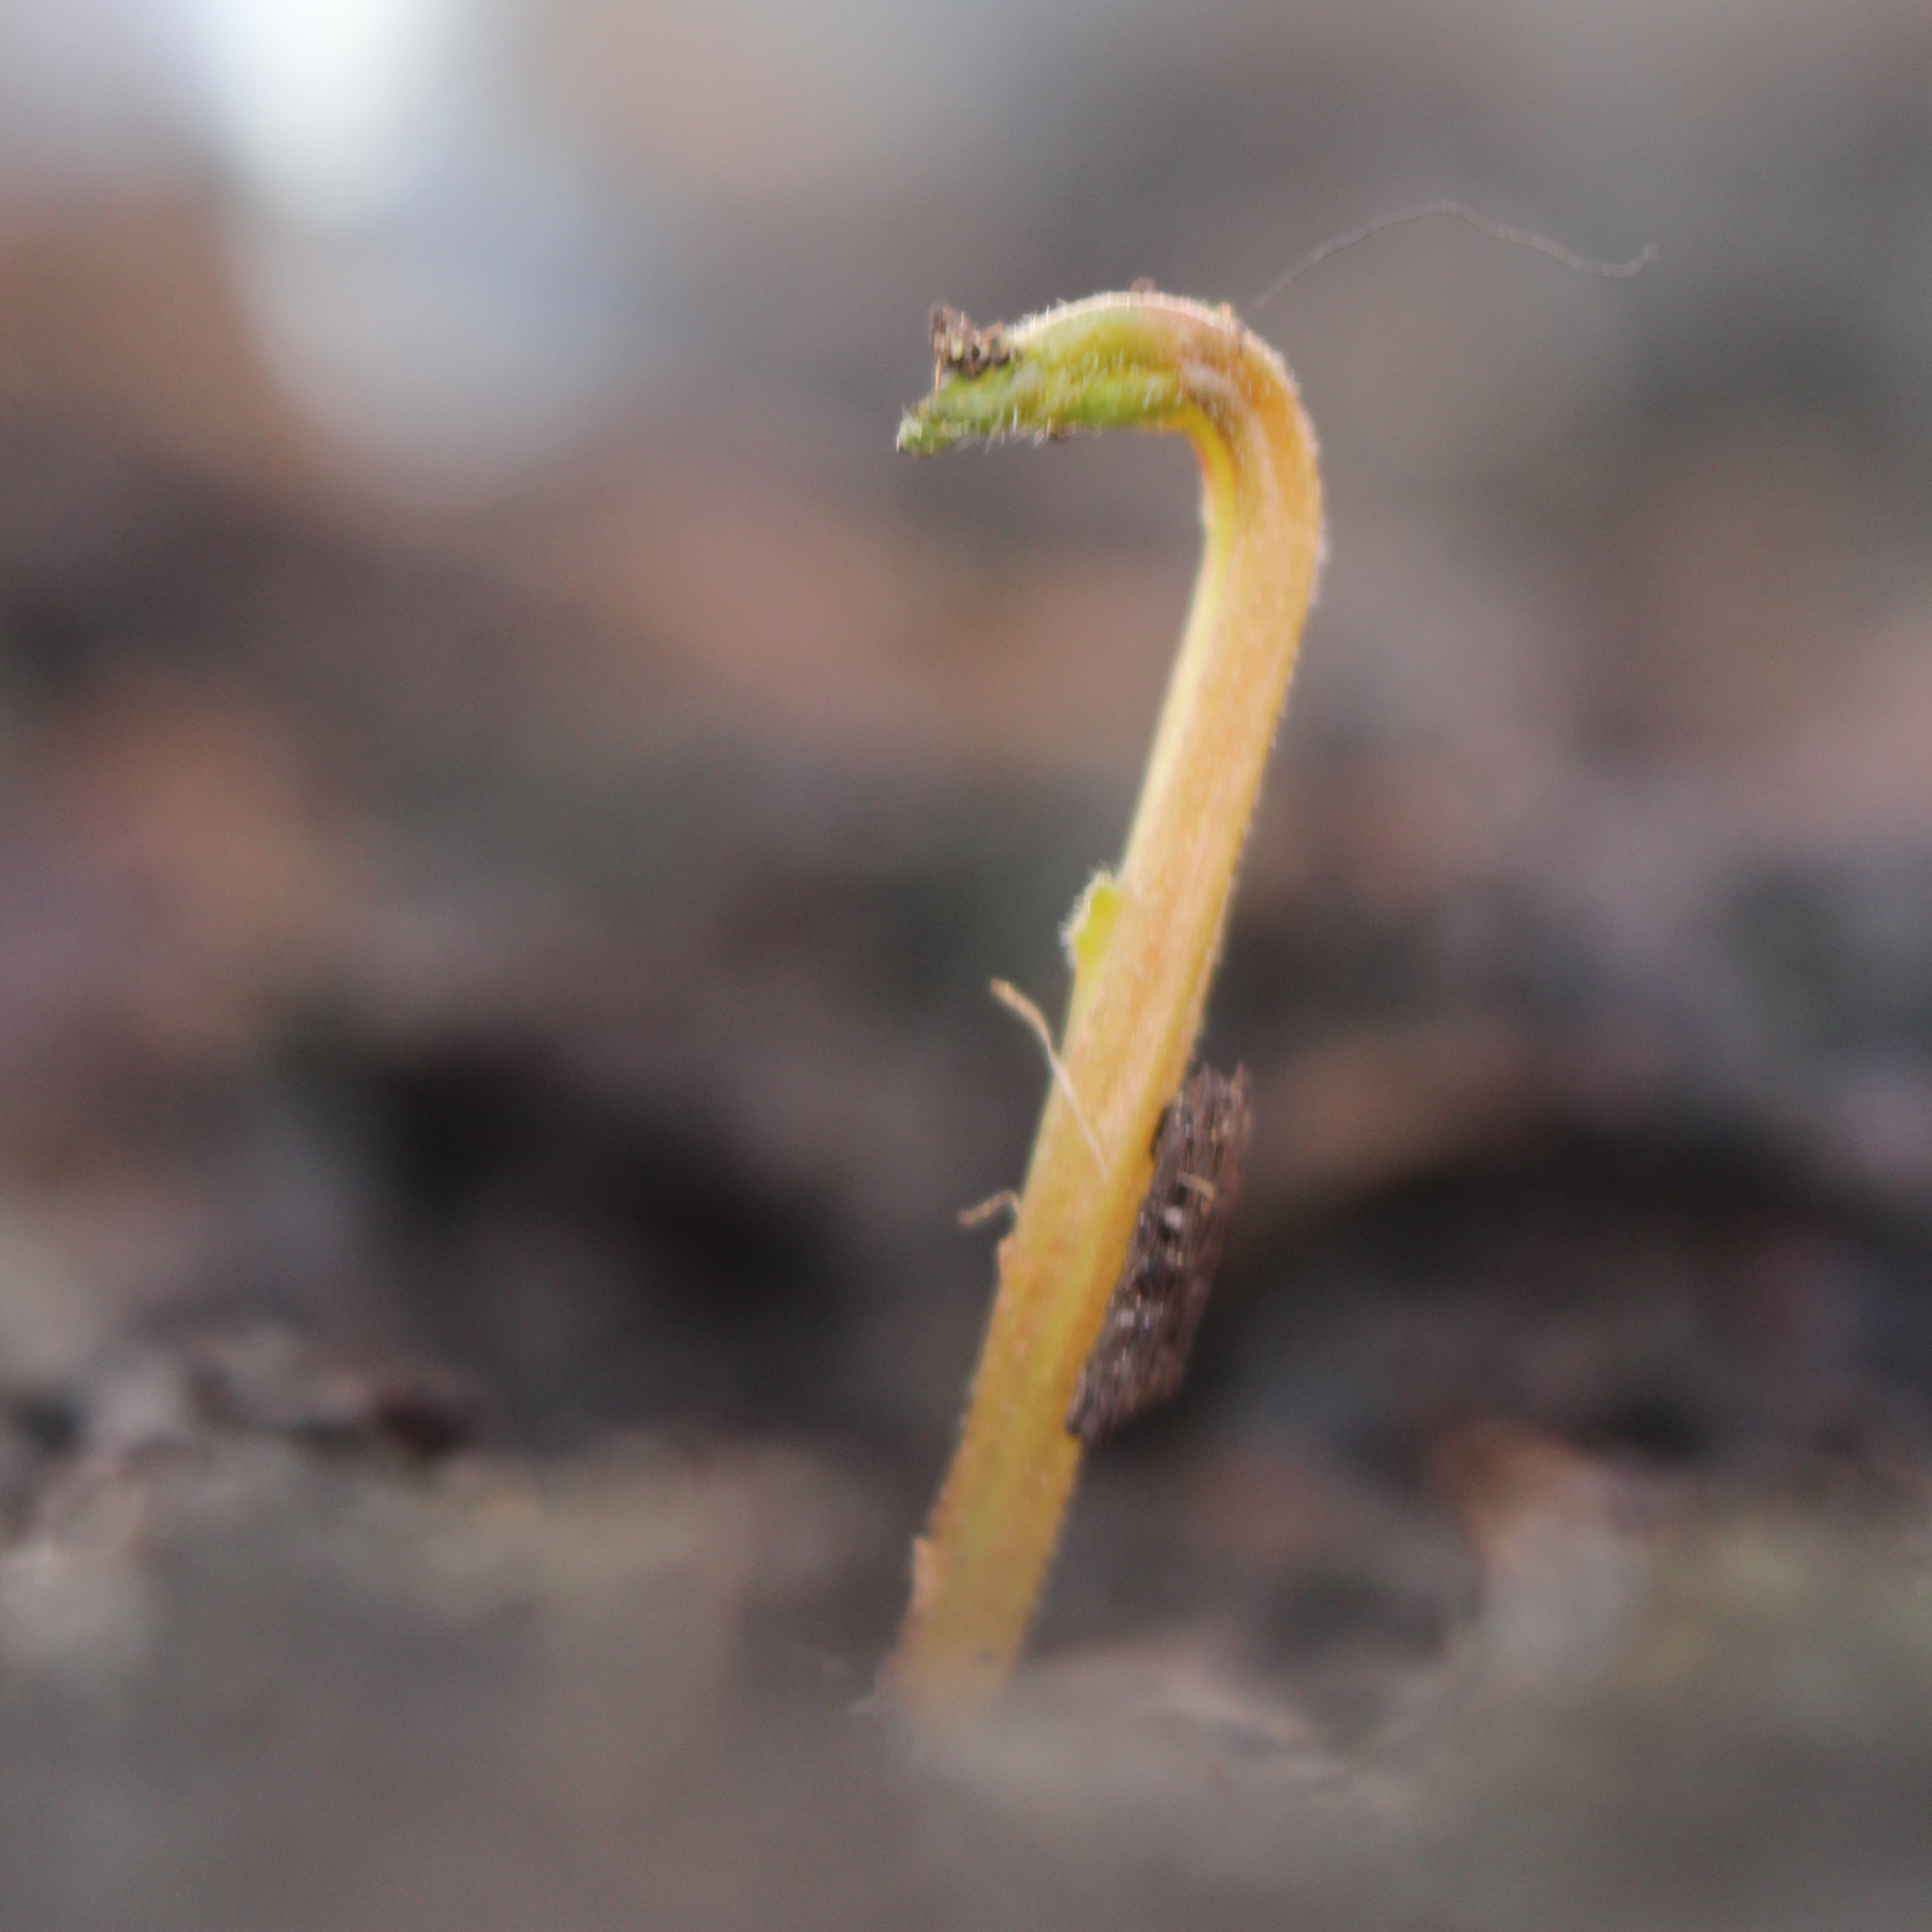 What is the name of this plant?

Vicia sativa
